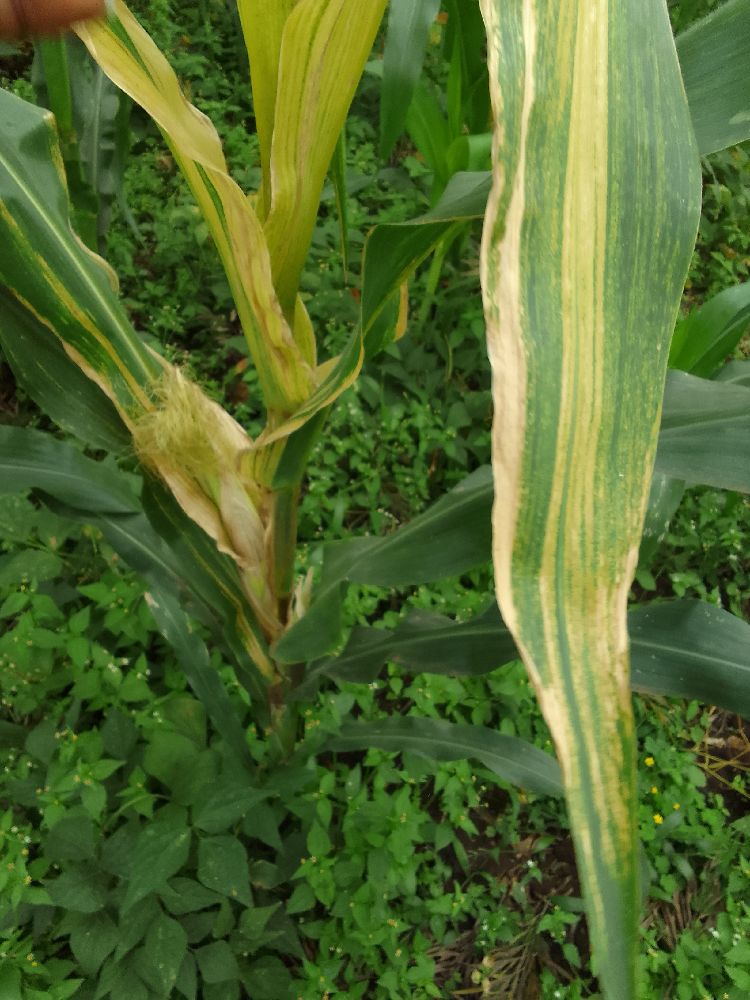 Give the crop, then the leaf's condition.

maize, maize lethal necrosis
